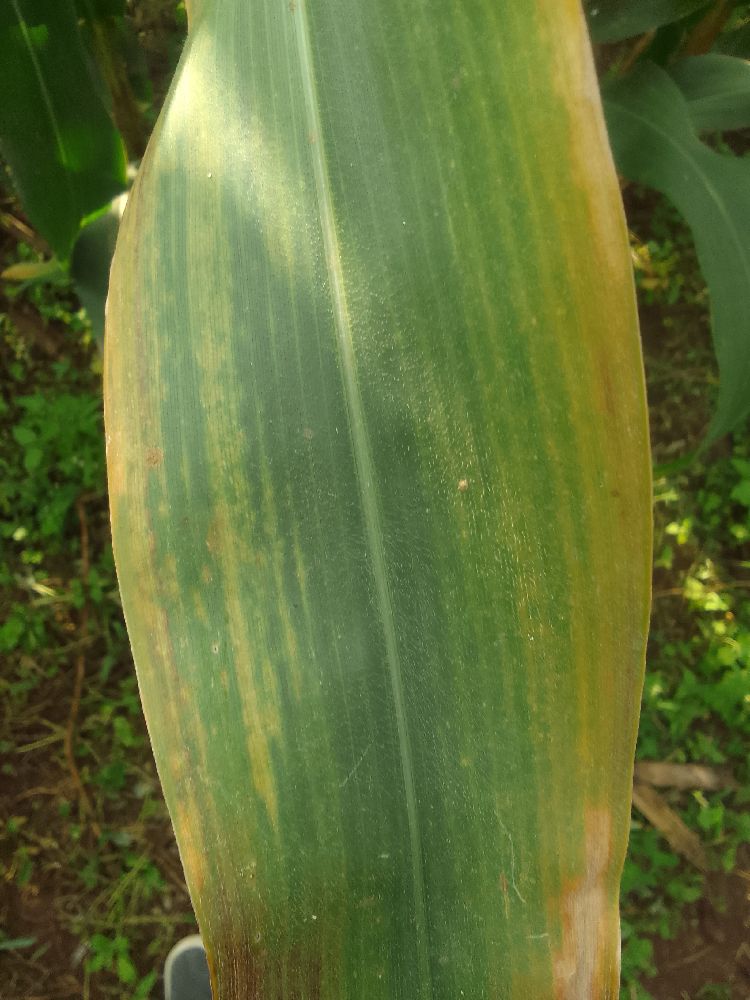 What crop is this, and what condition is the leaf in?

maize, maize lethal necrosis
